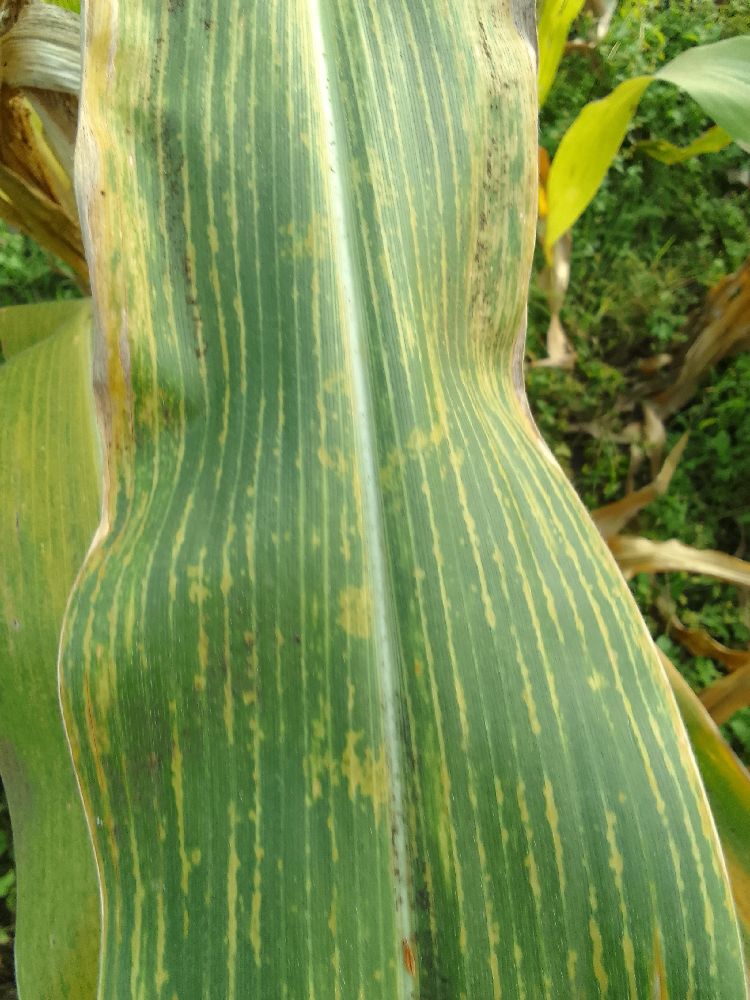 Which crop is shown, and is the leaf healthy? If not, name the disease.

maize, maize lethal necrosis
